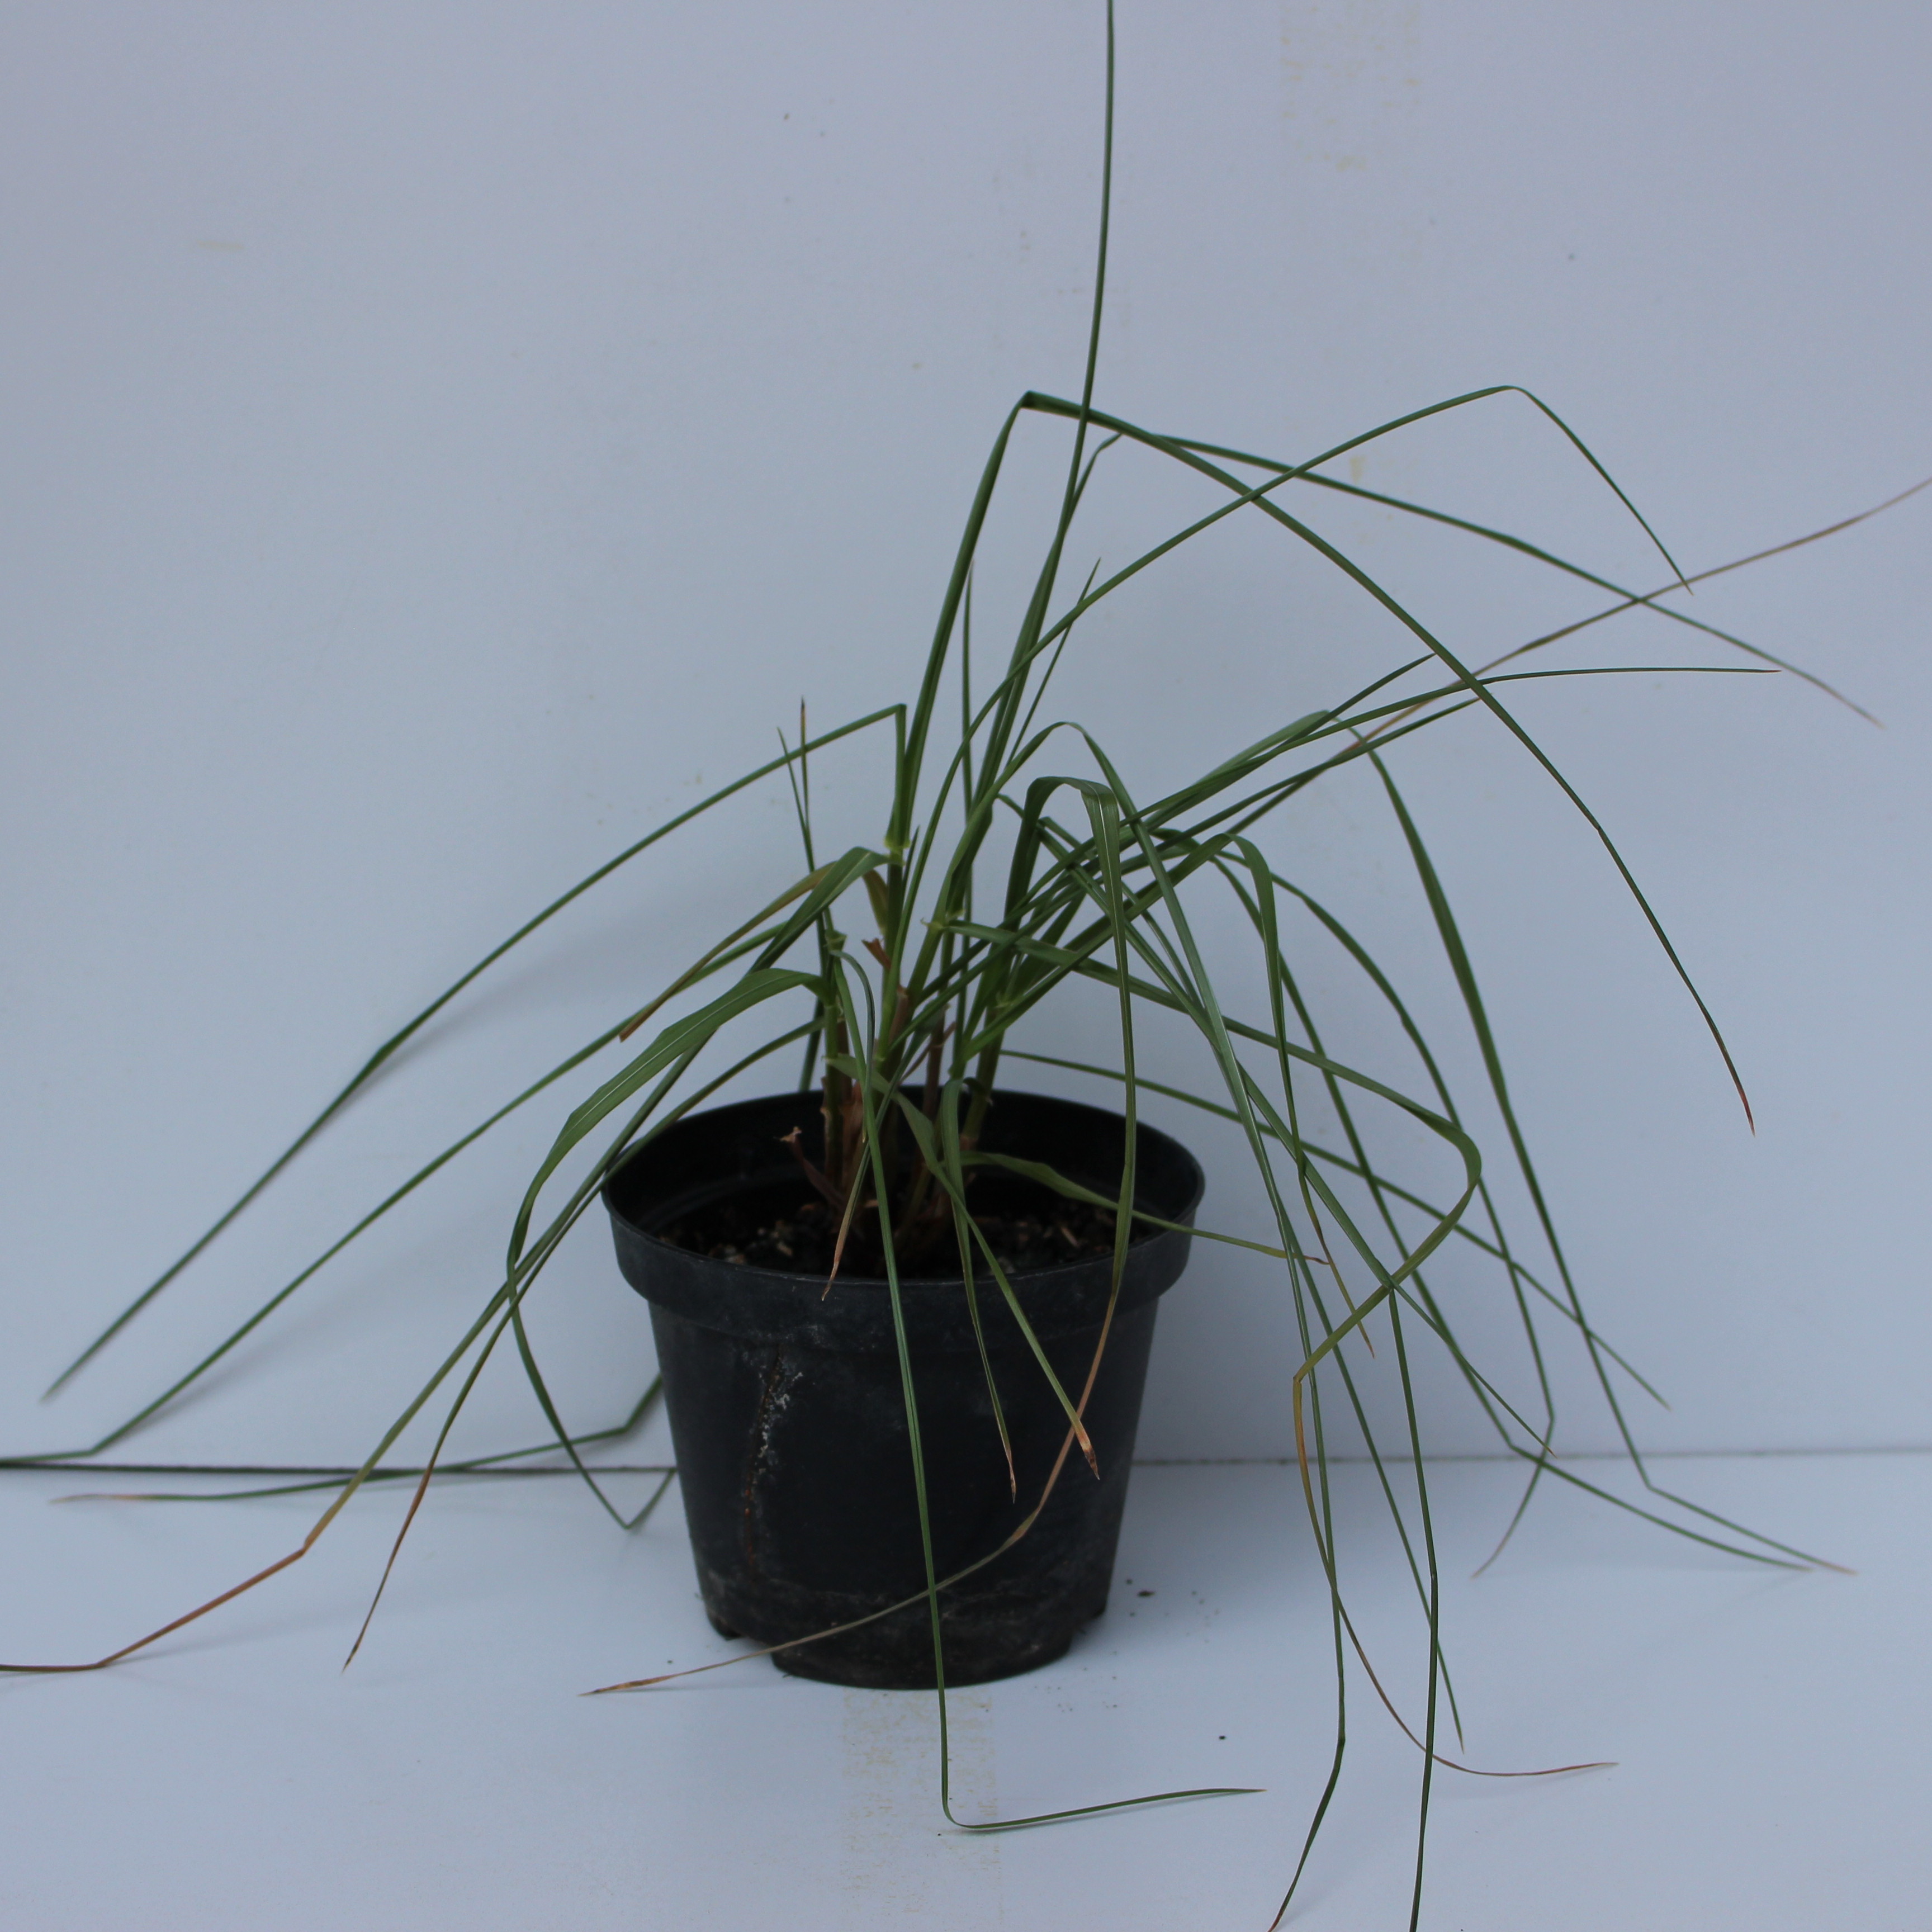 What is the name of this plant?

Lolium multiflorum
